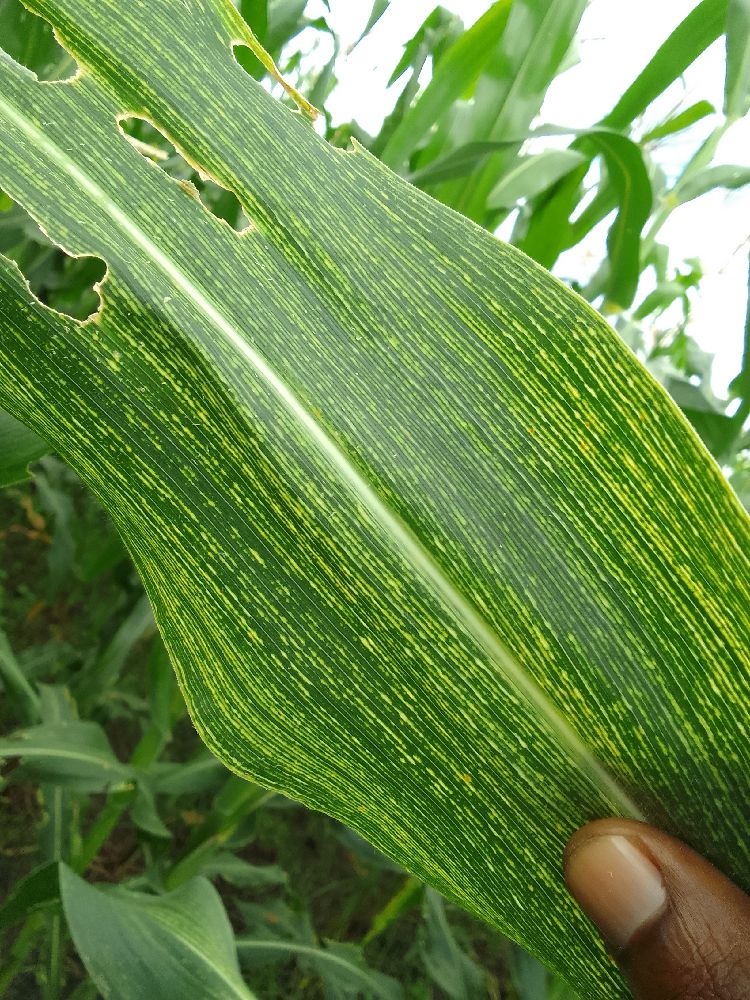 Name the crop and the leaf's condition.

maize, maize streak virus
